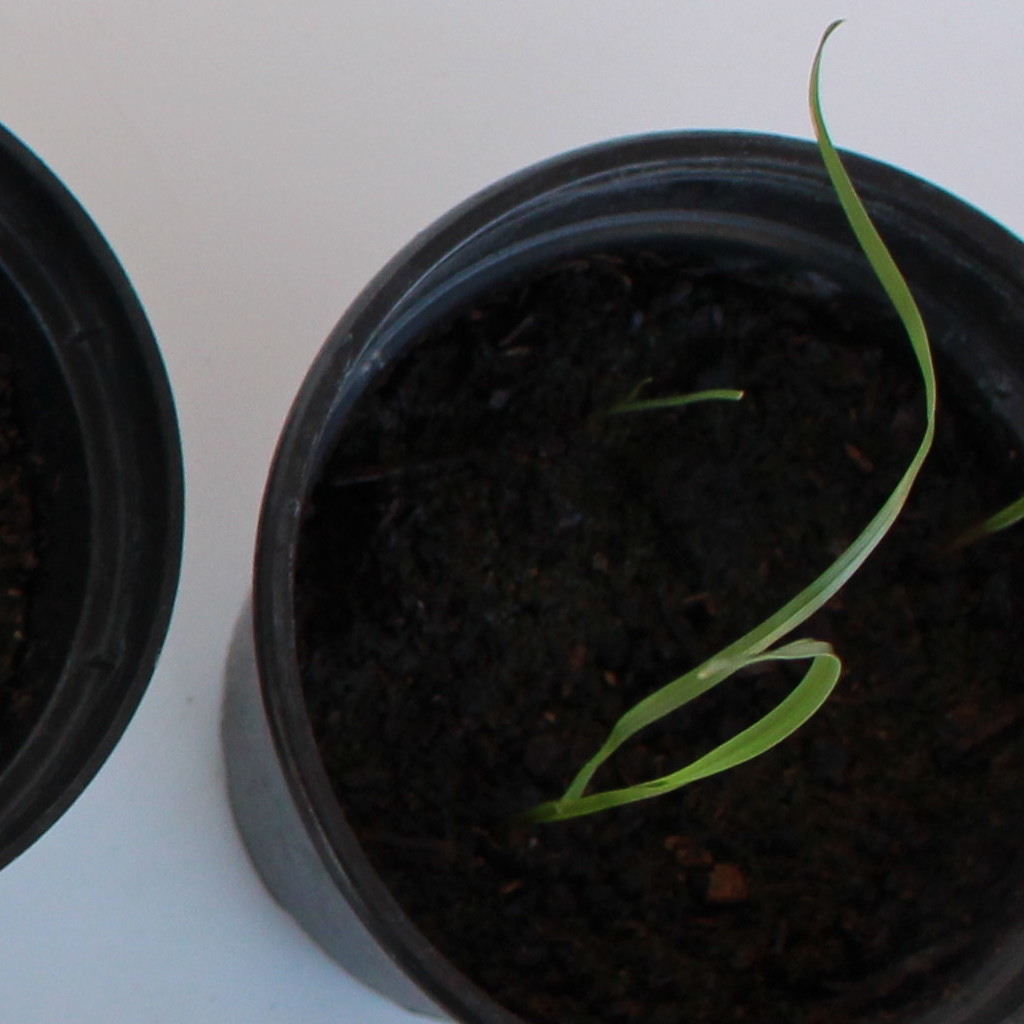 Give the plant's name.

Lolium multiflorum
